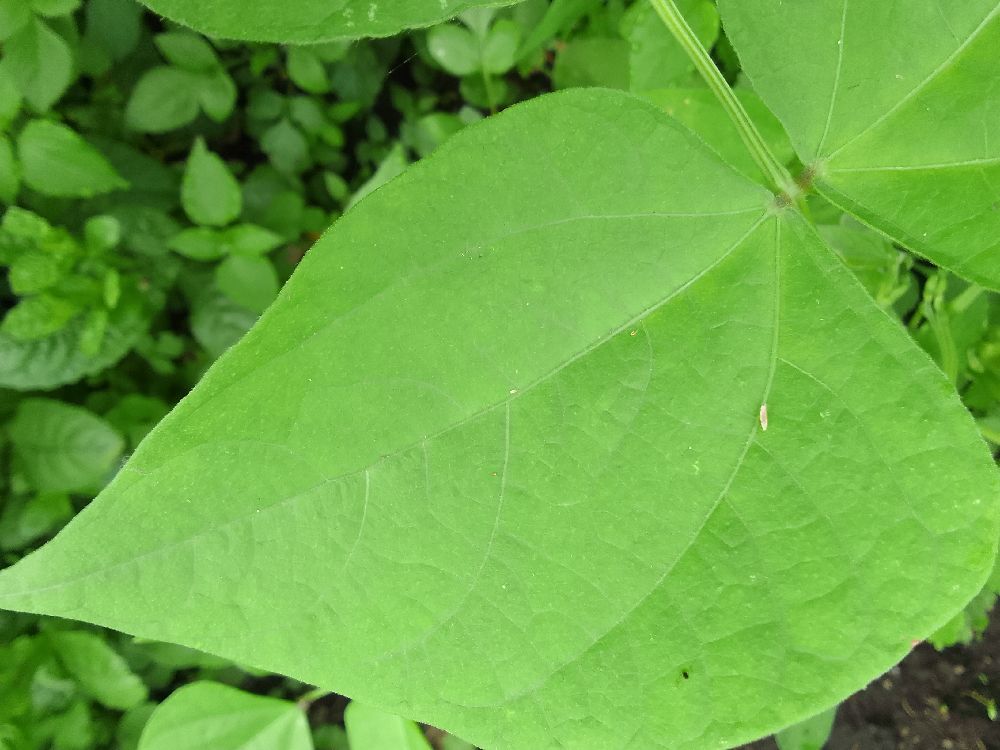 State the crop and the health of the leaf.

common bean, healthy
